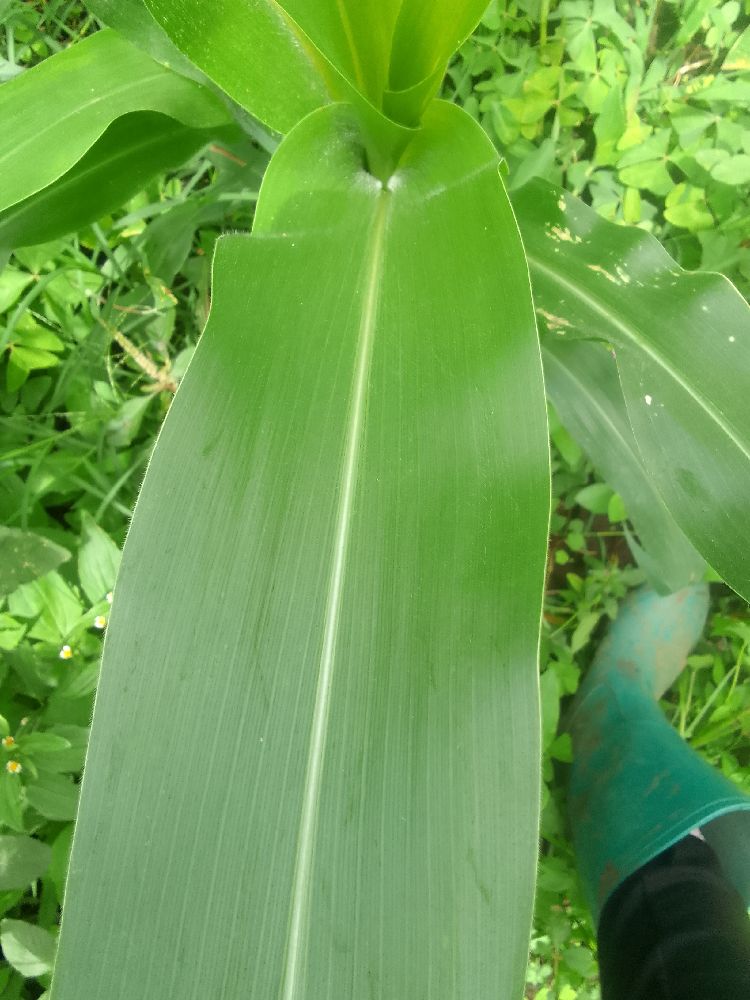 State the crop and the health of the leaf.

maize, healthy
